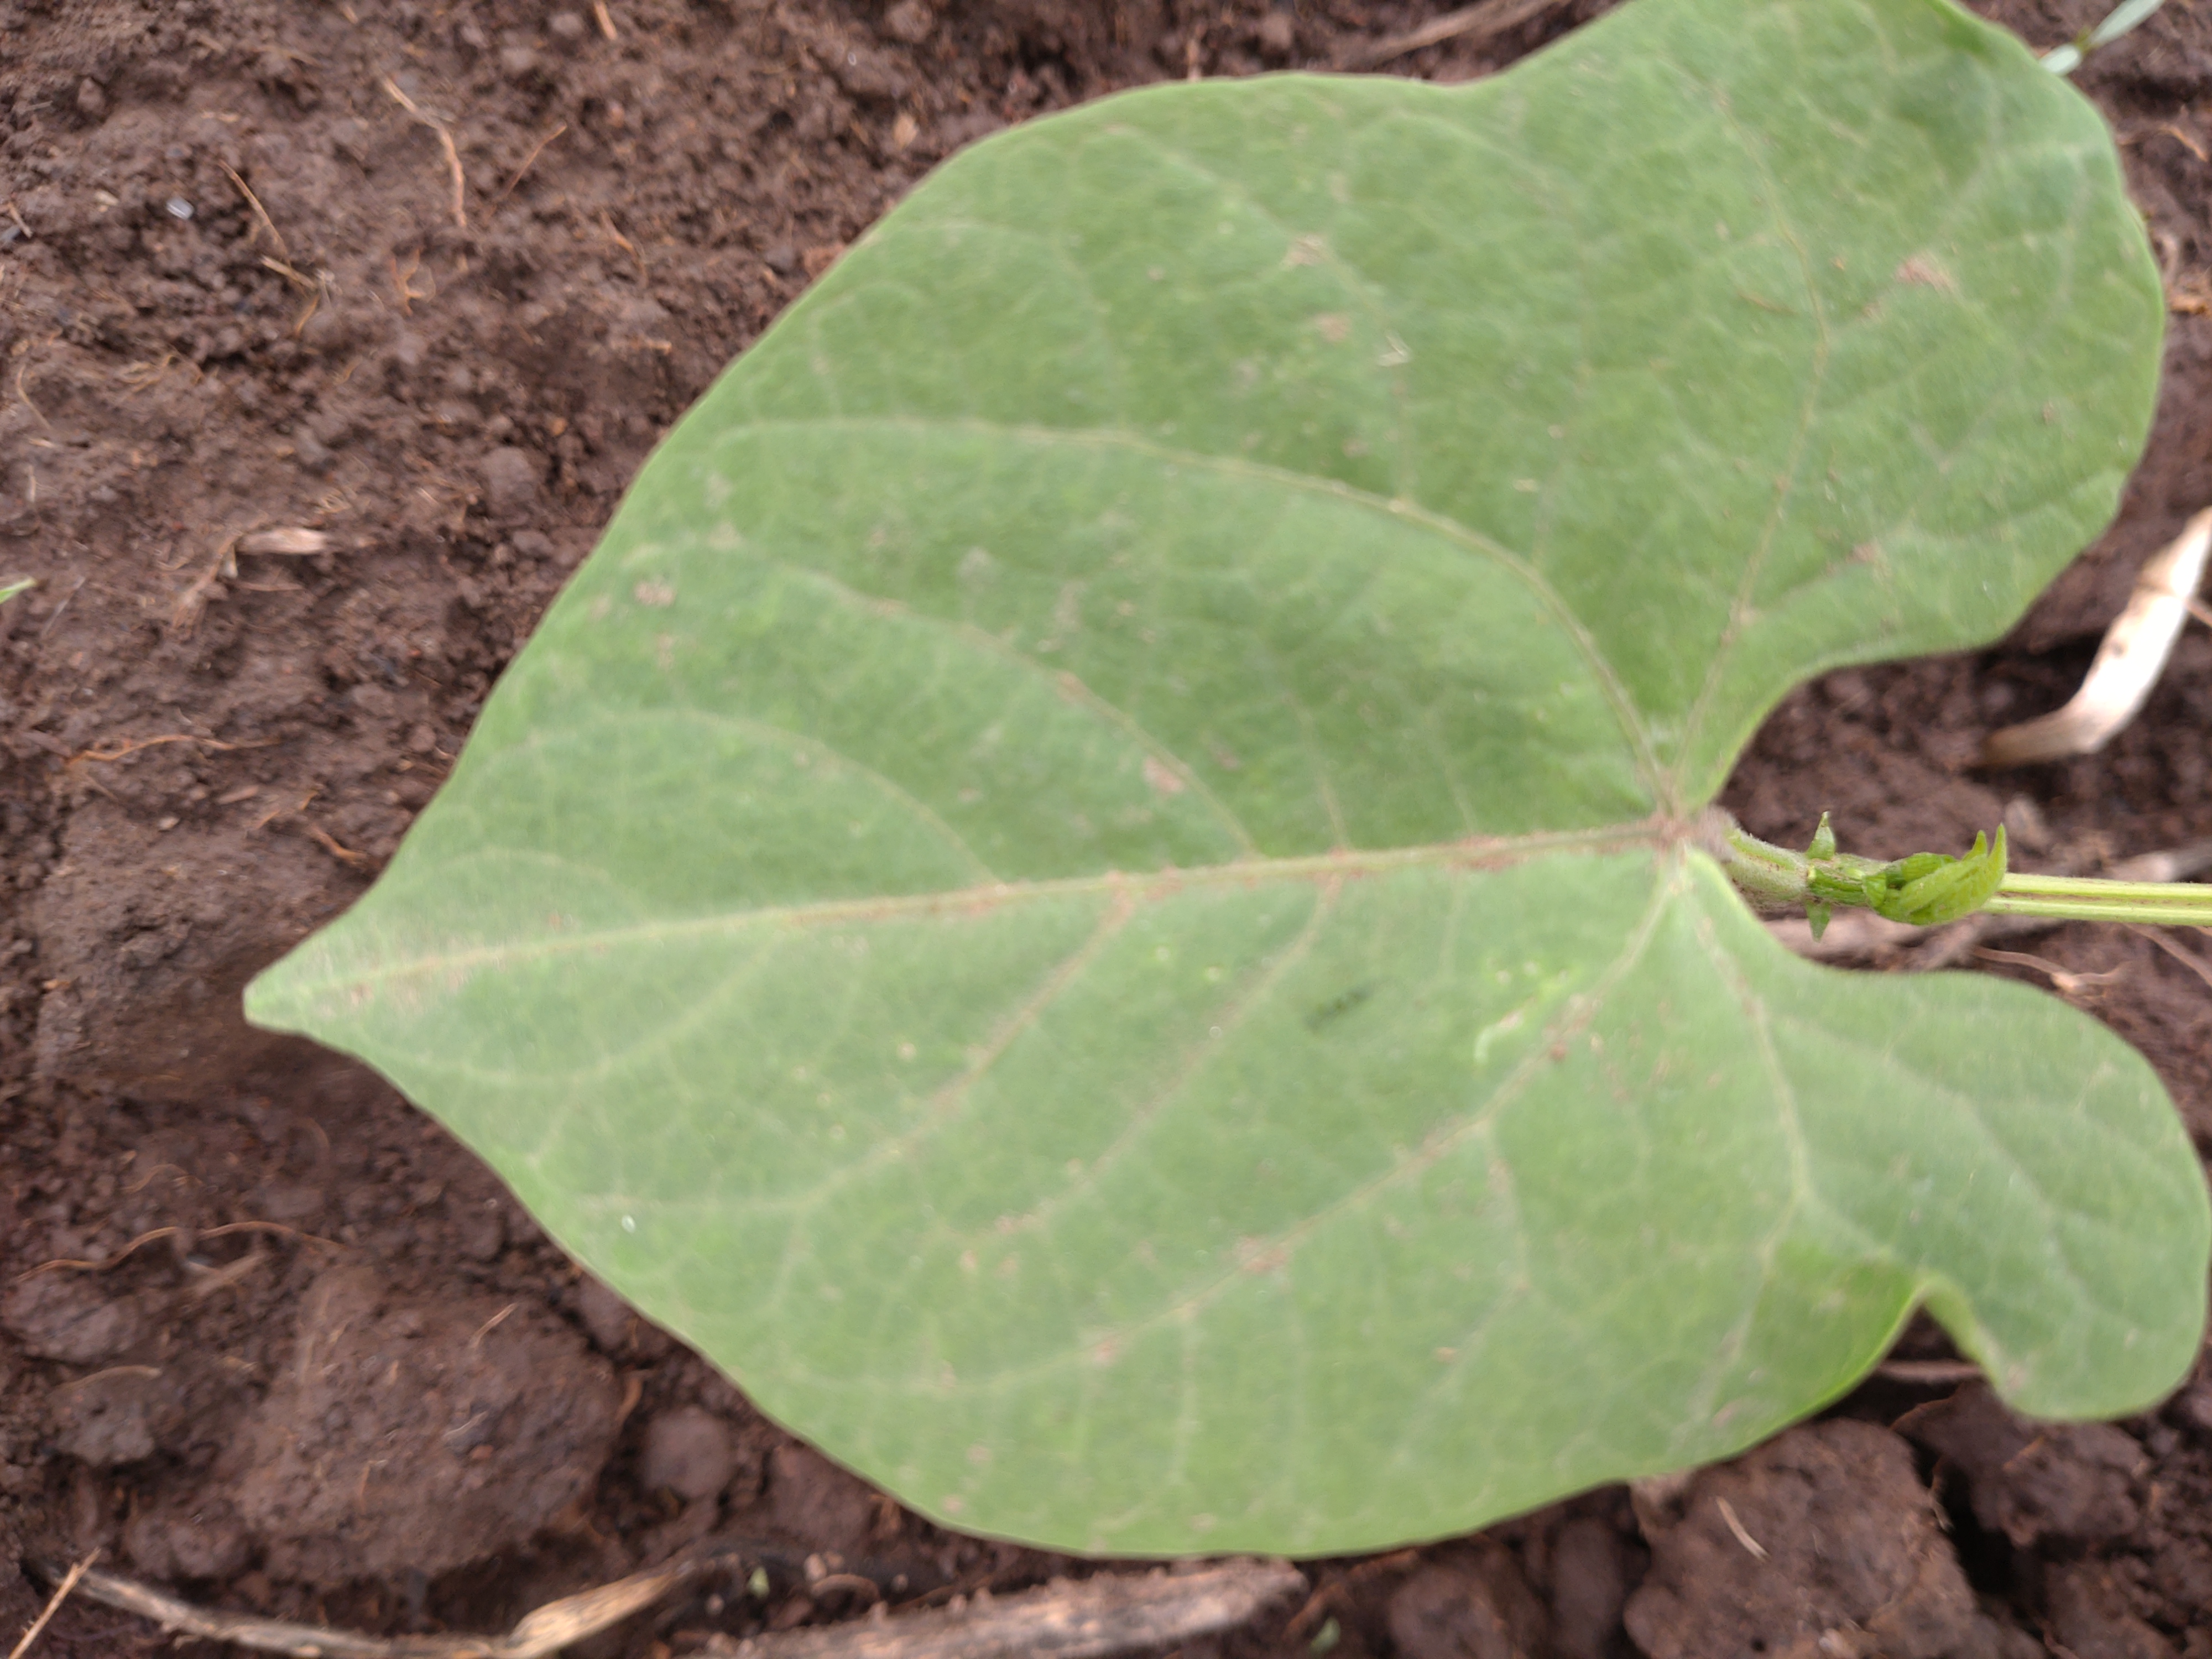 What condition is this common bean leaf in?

healthy
